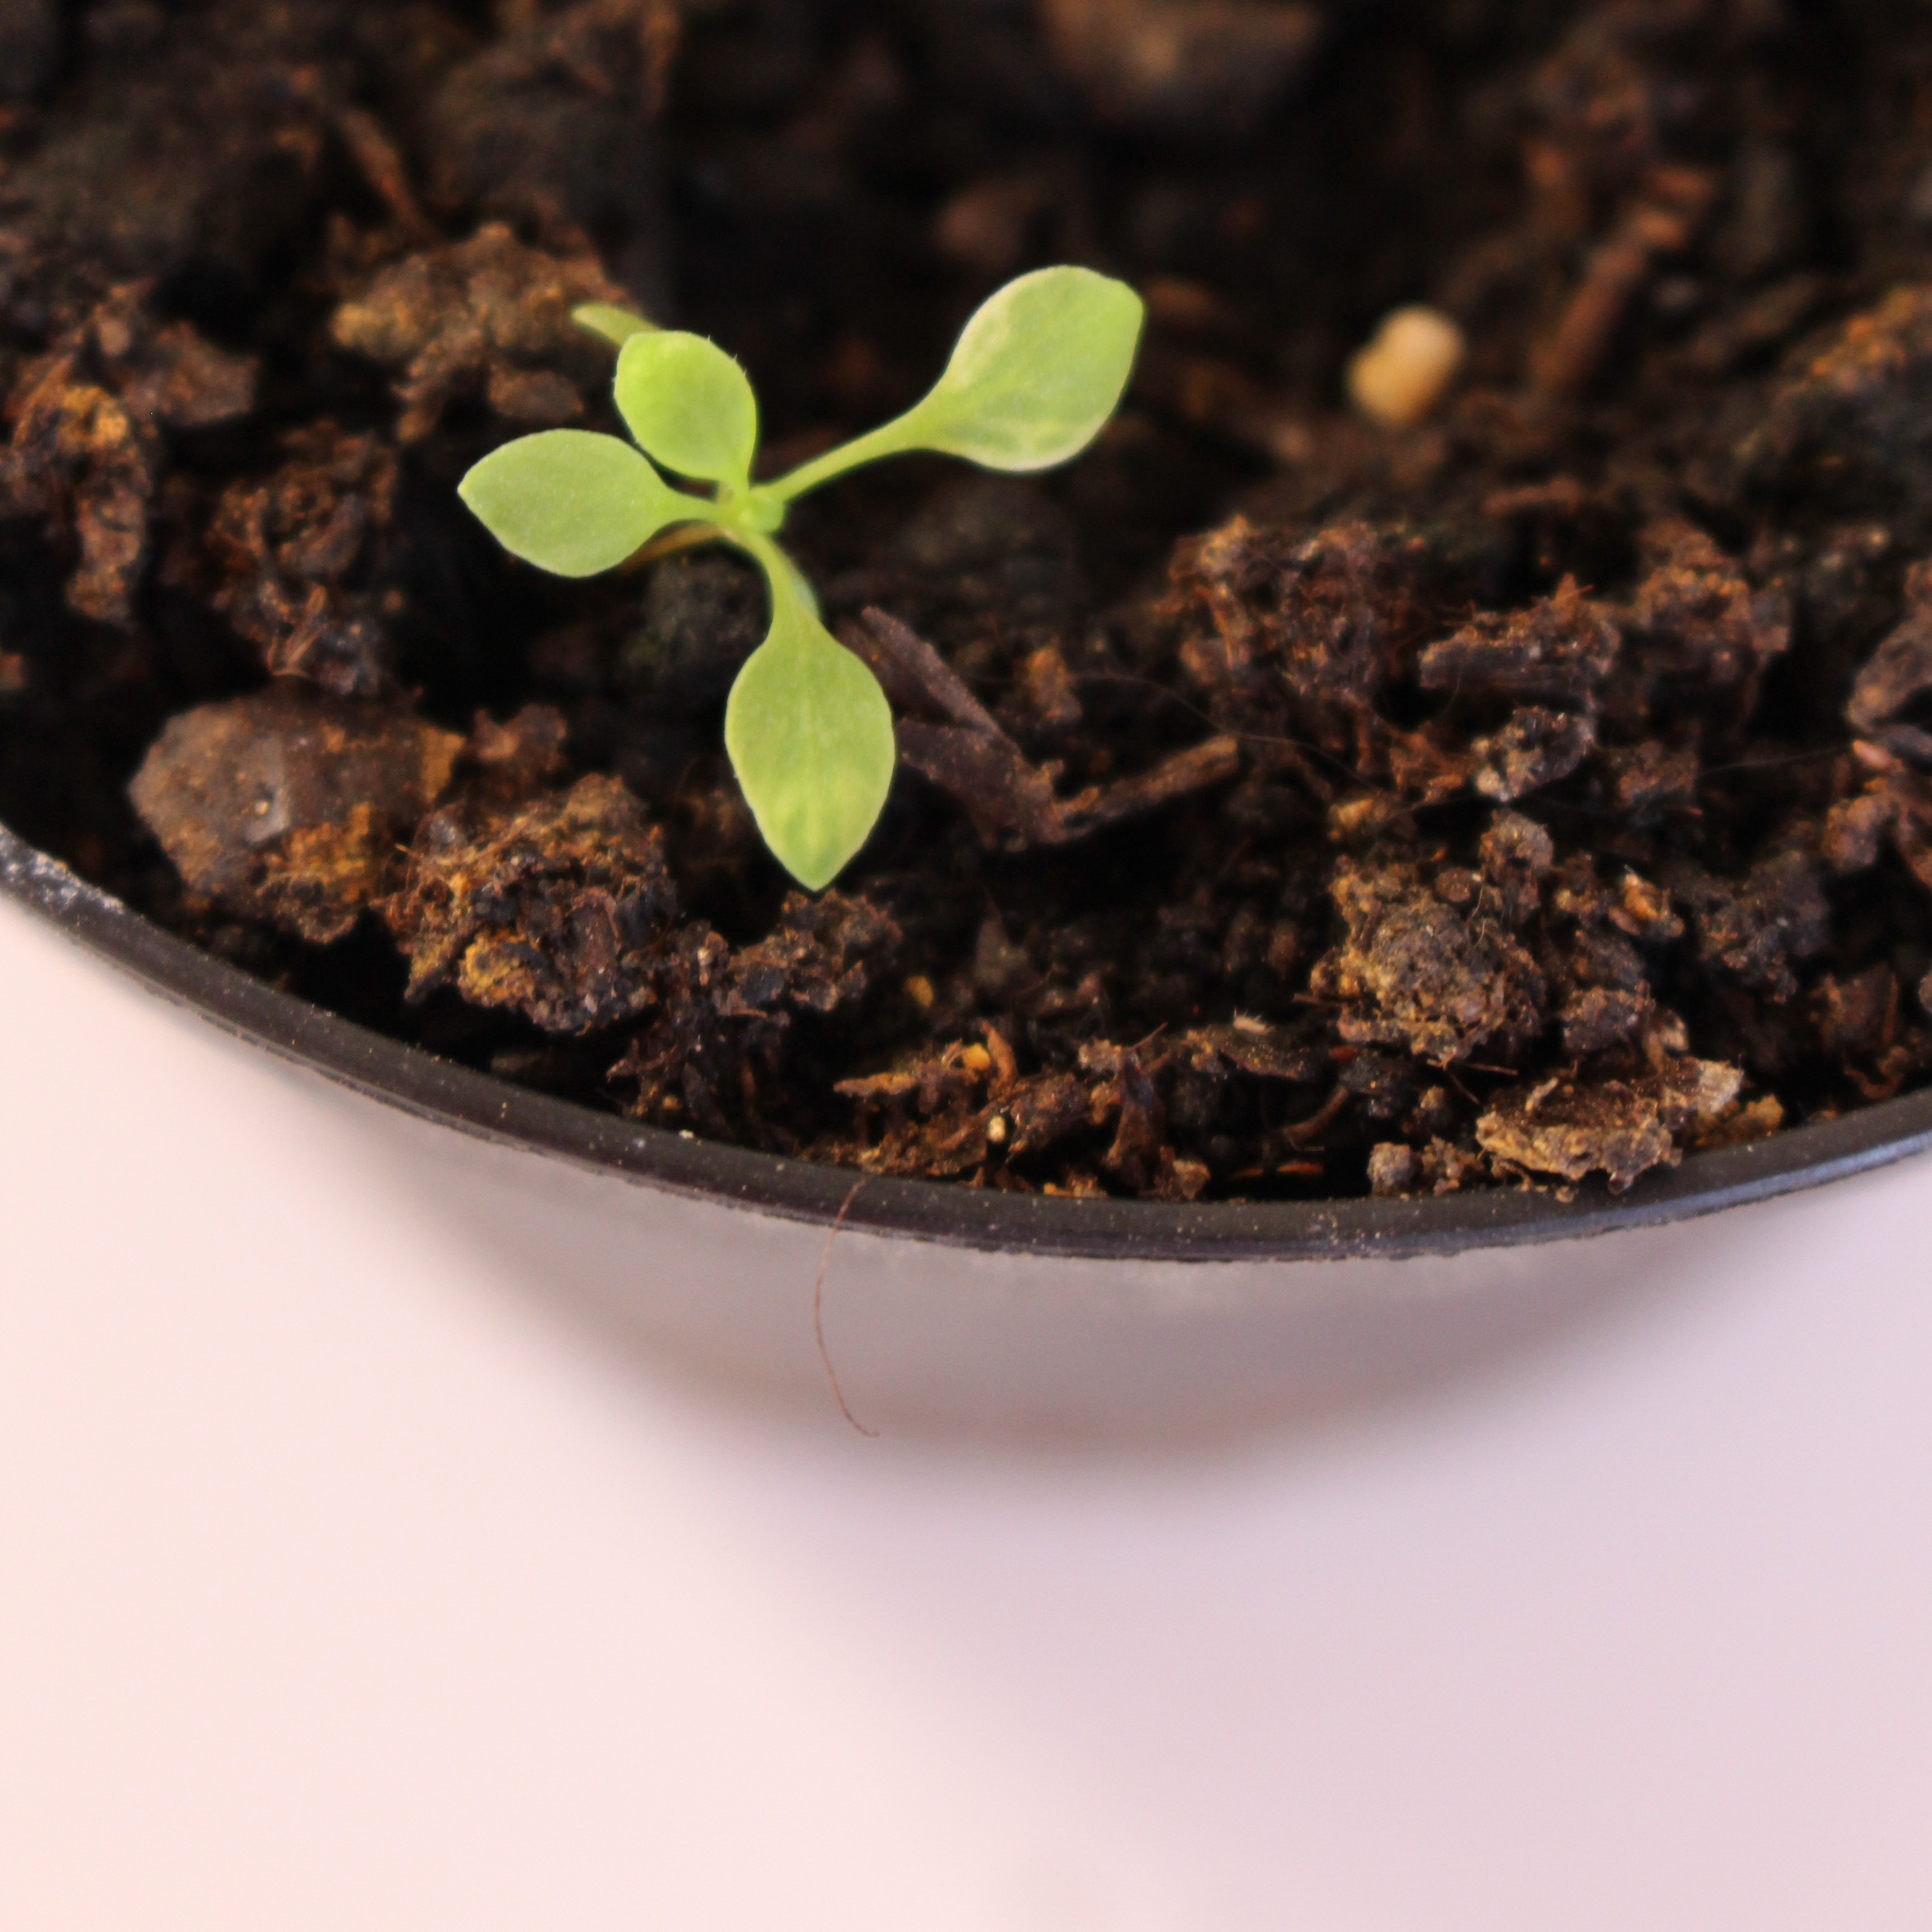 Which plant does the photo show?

Papaver rhoeas
